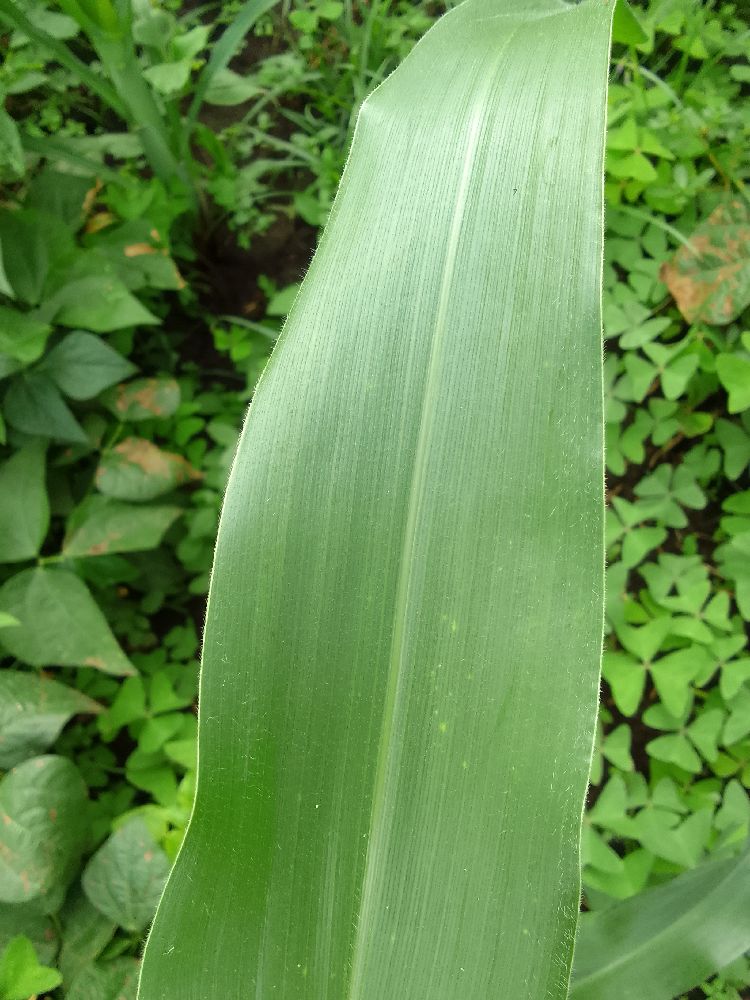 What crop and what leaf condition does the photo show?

maize, healthy
